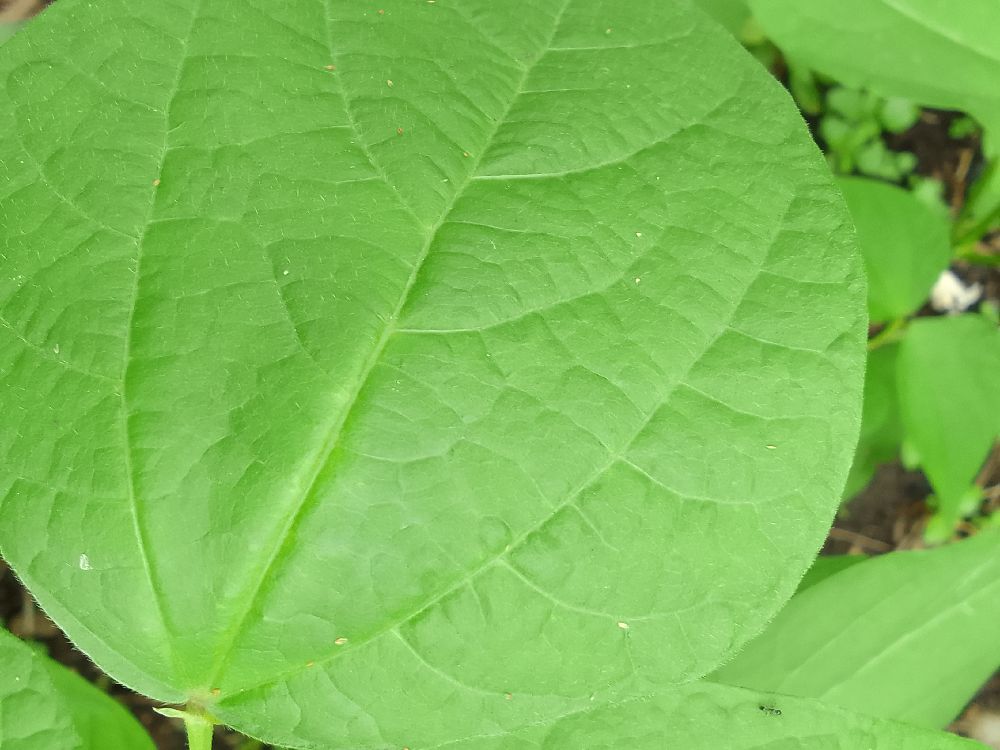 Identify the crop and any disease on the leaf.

common bean, healthy
